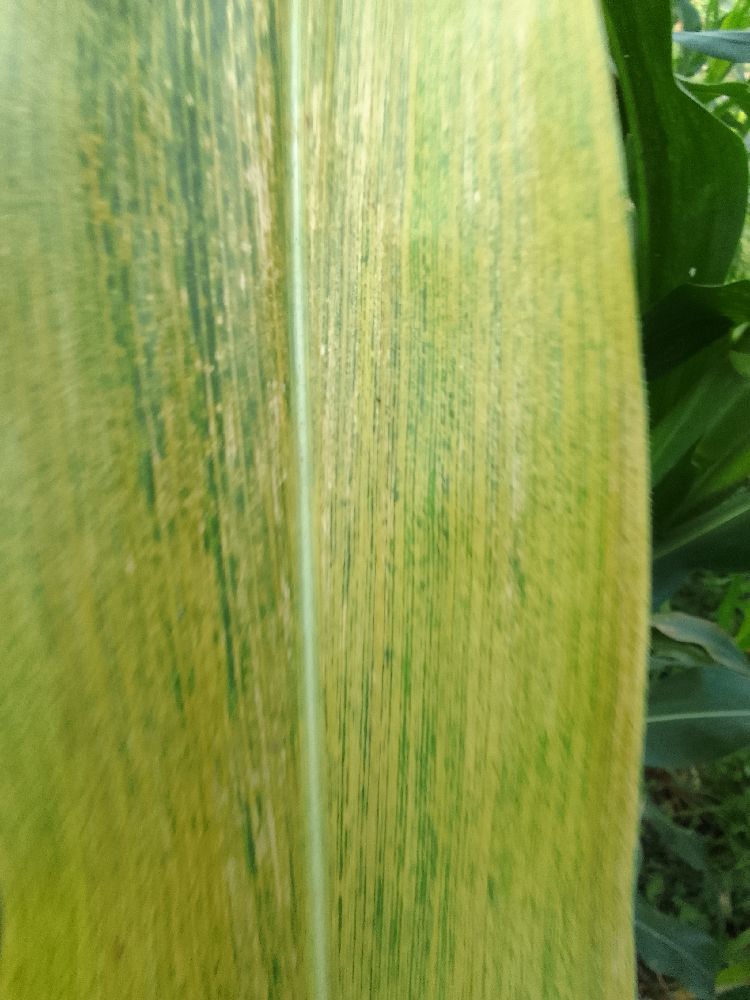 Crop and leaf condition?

maize, maize lethal necrosis
